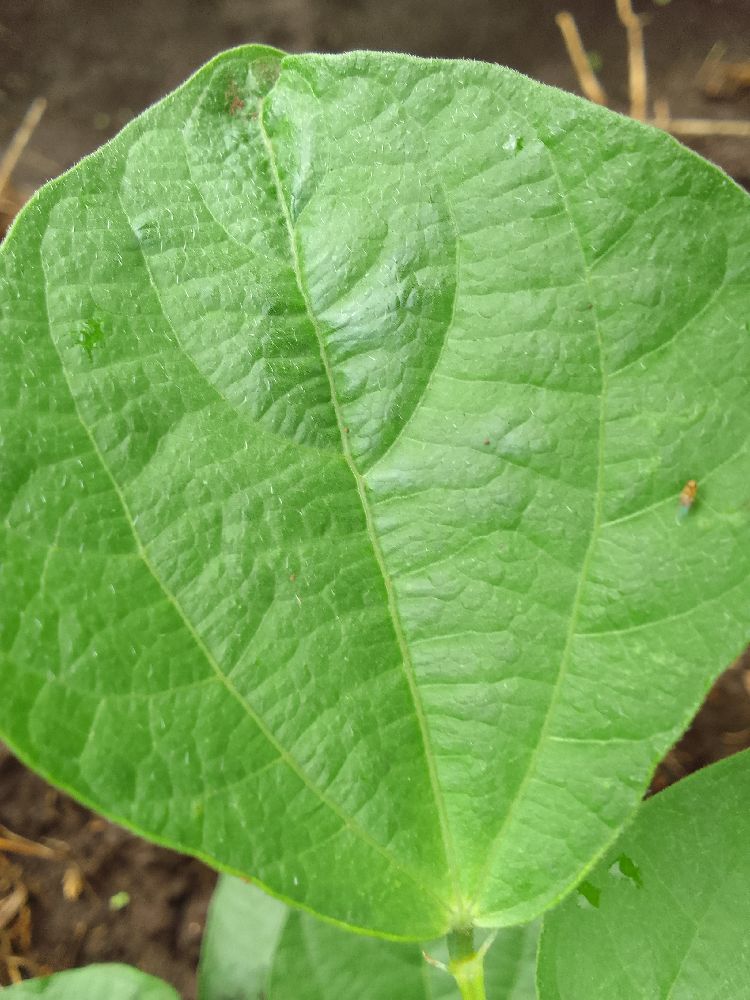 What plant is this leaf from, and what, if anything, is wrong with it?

common bean, healthy
